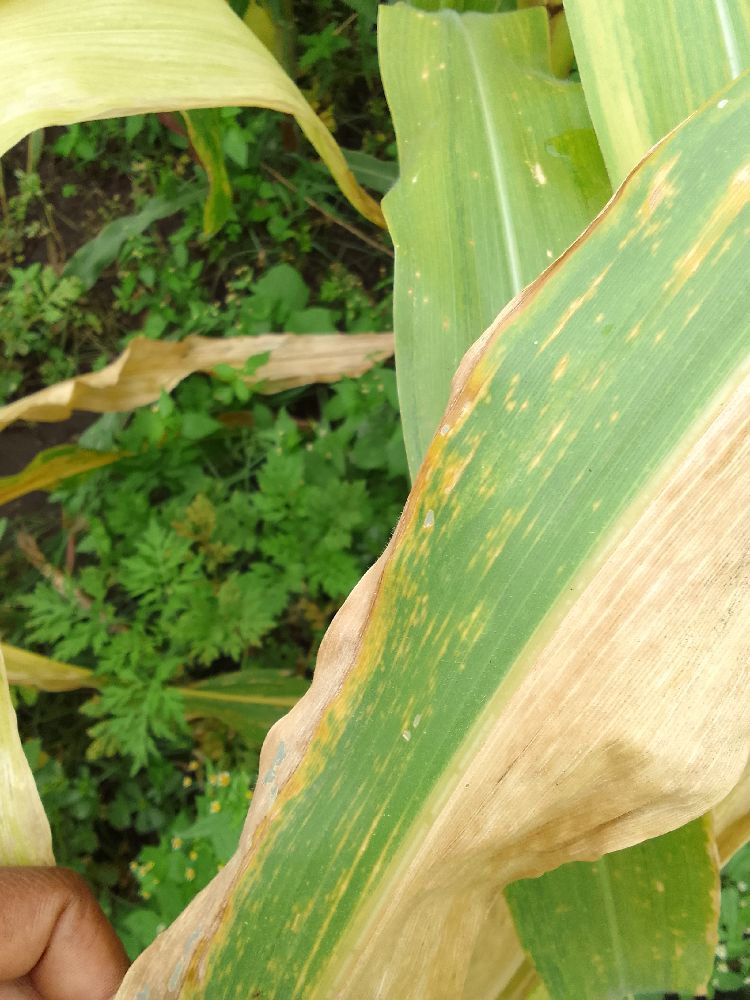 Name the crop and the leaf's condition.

maize, maize lethal necrosis
